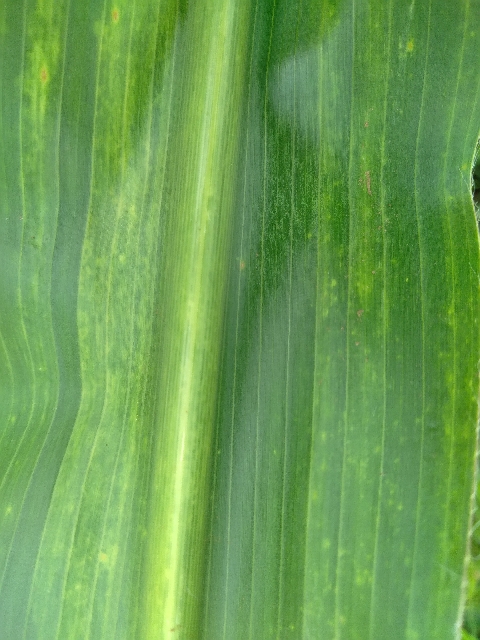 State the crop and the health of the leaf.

maize, maize lethal necrosis
